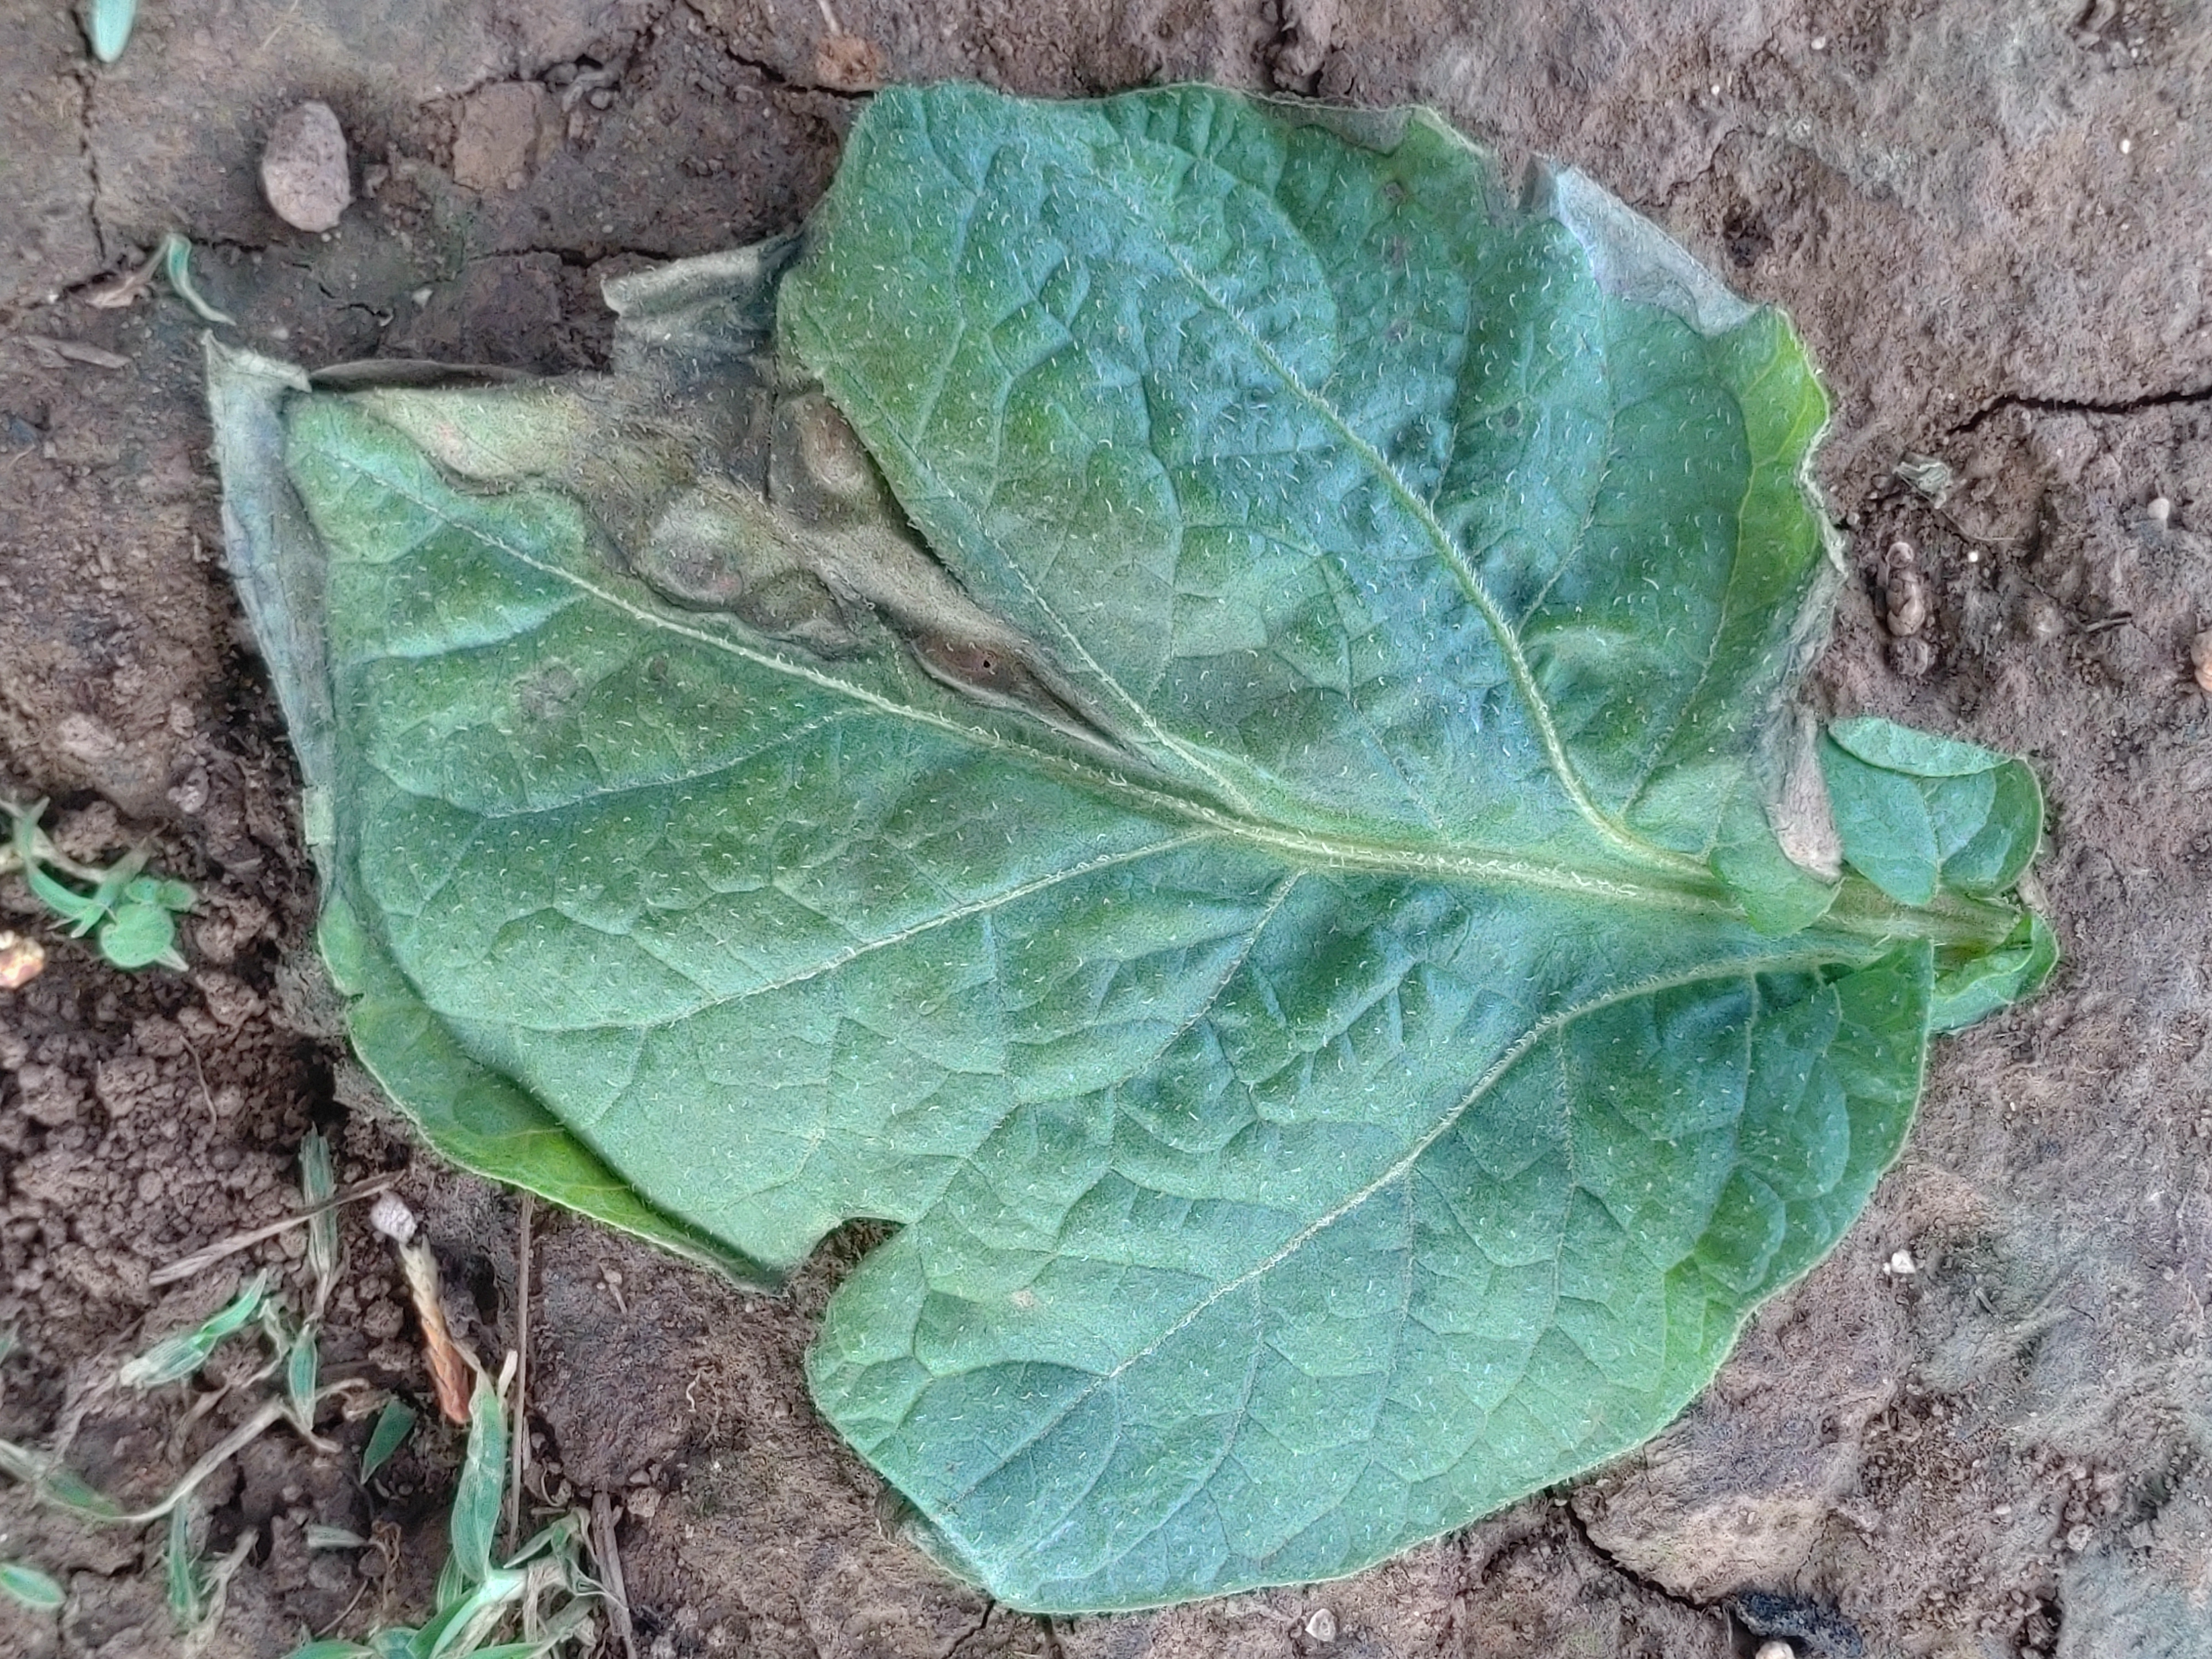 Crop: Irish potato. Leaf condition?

early blight
